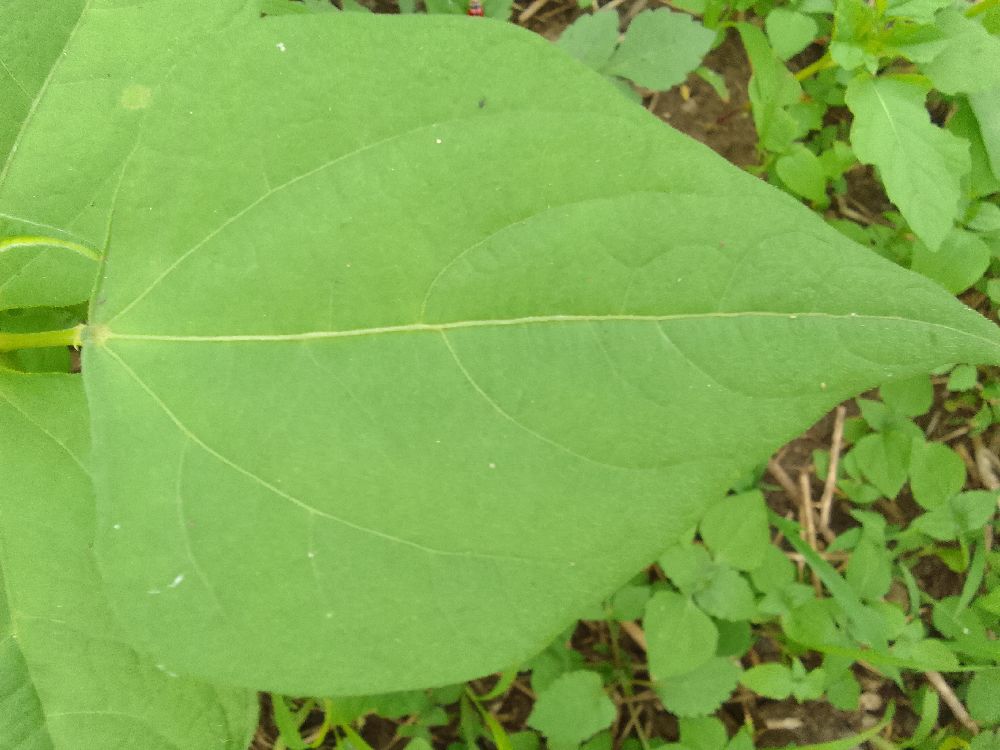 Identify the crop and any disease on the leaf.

common bean, healthy
